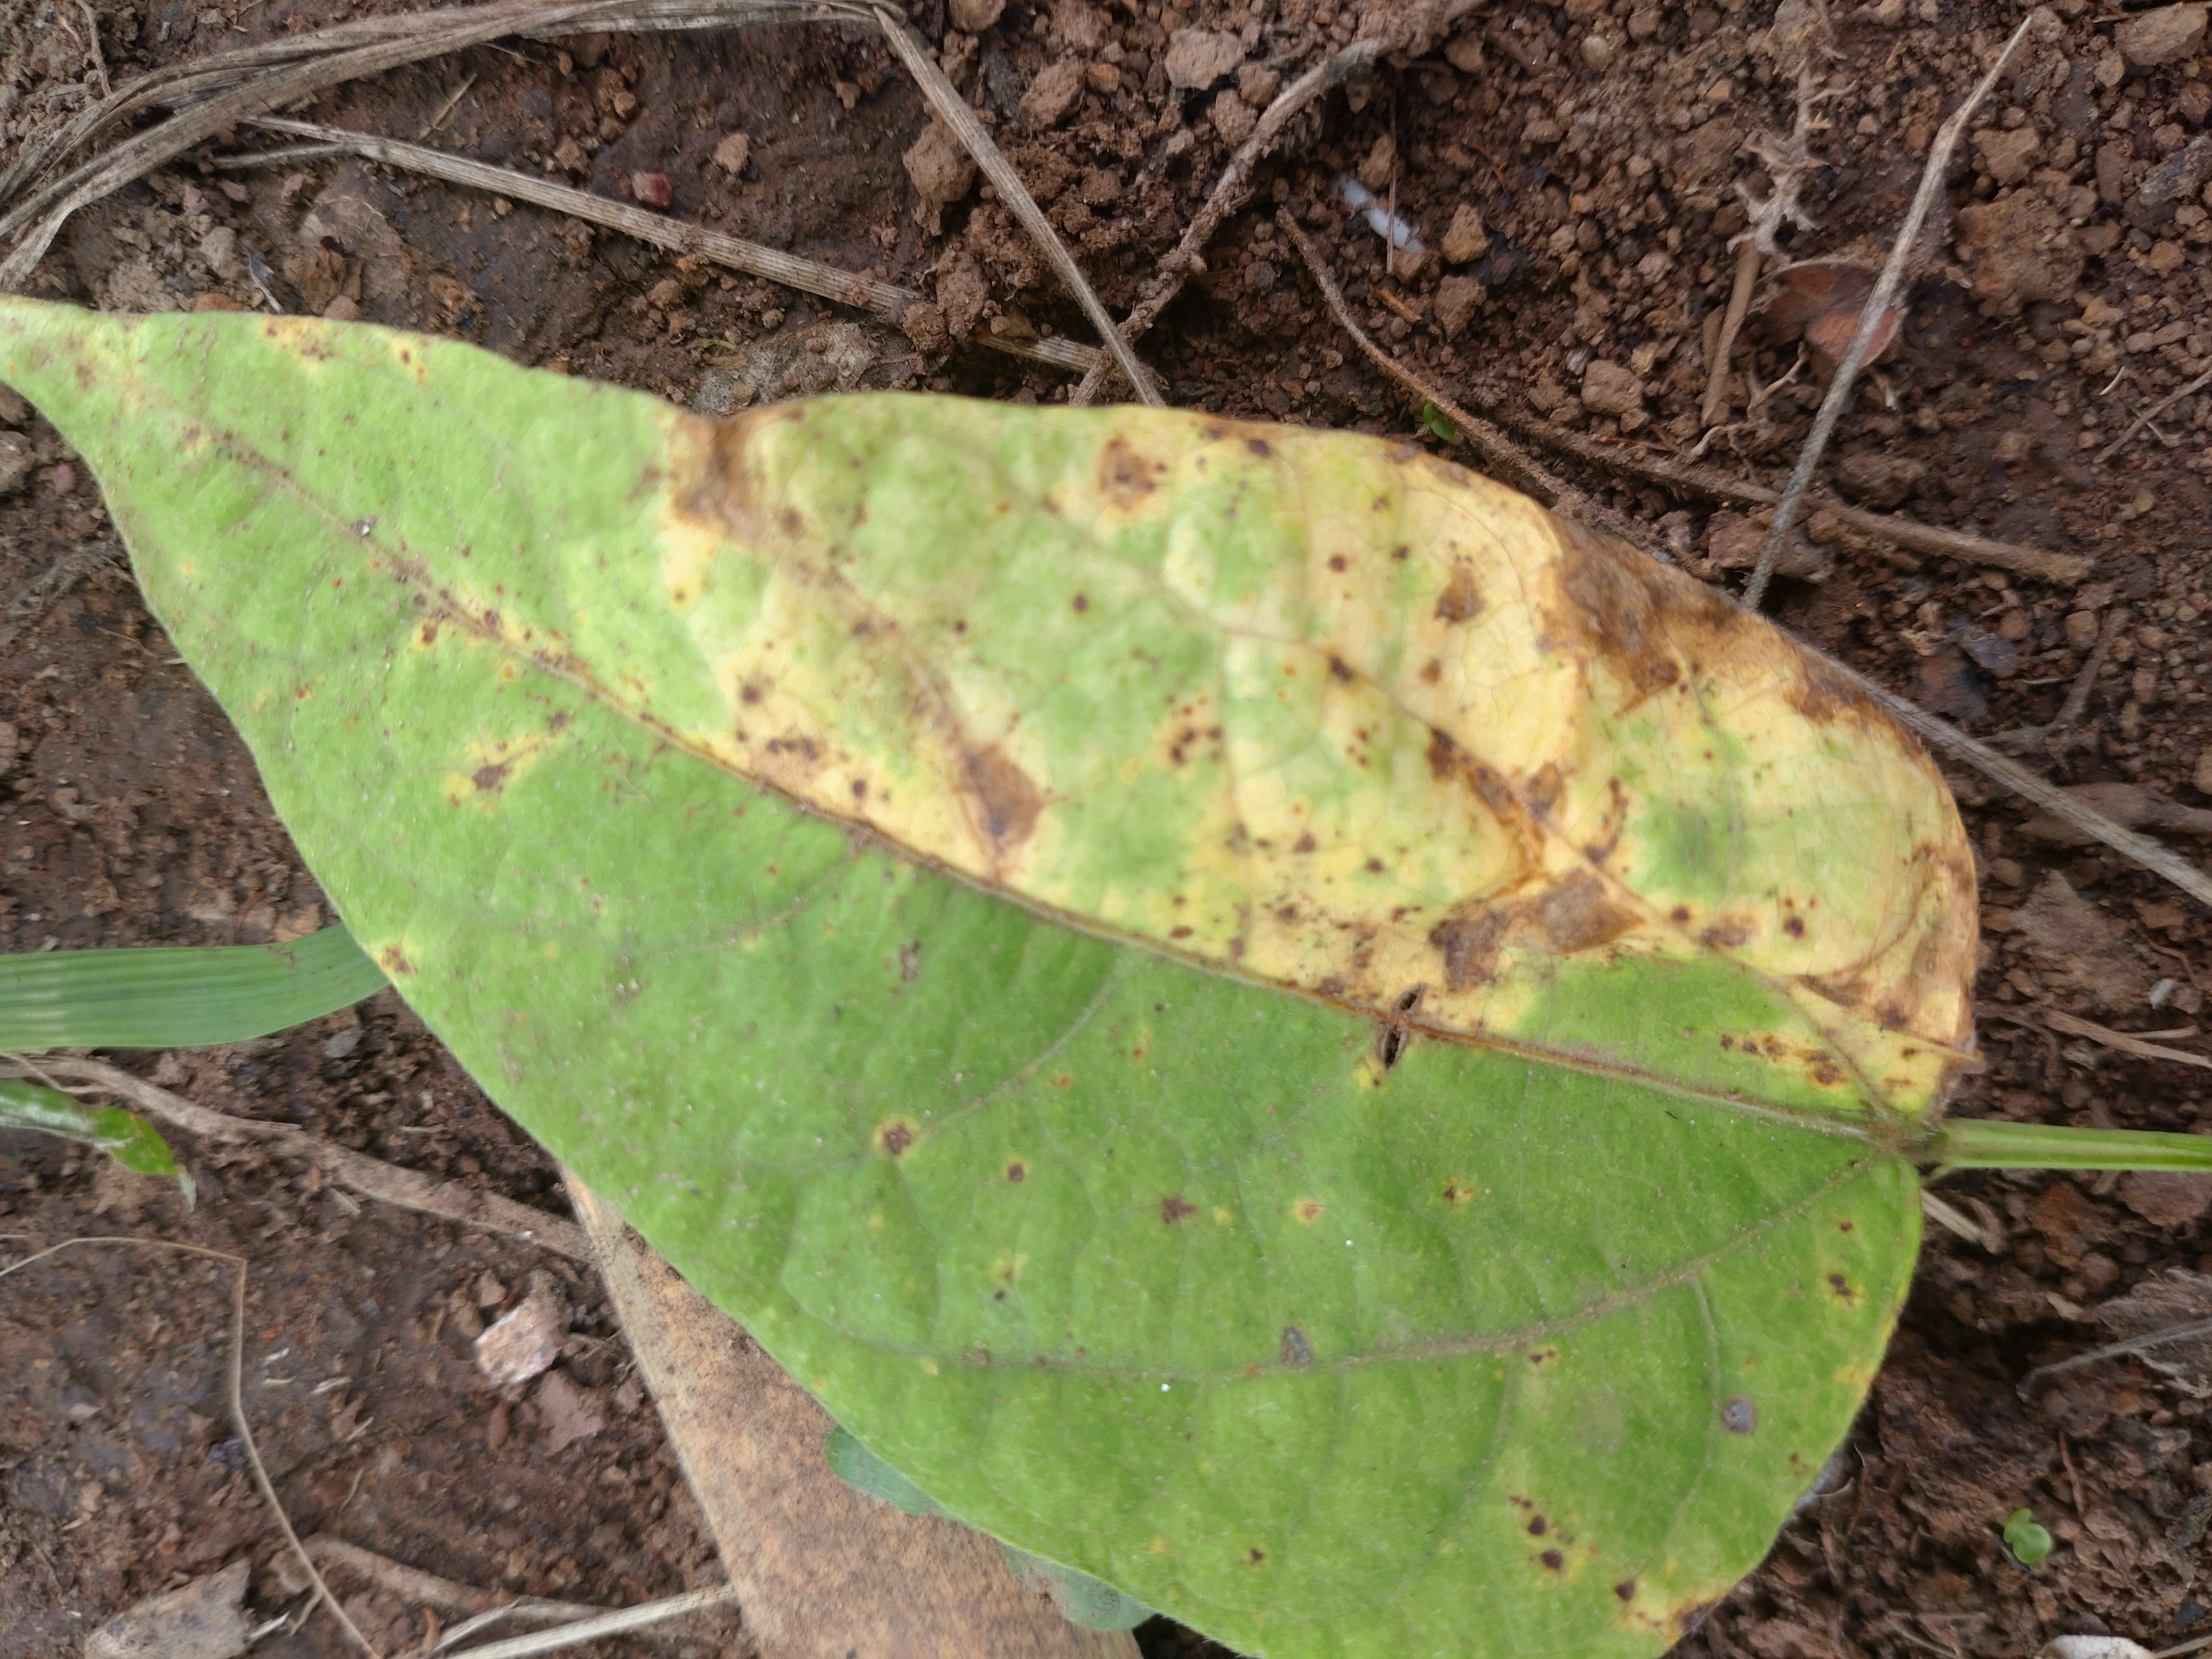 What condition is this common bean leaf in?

rust
